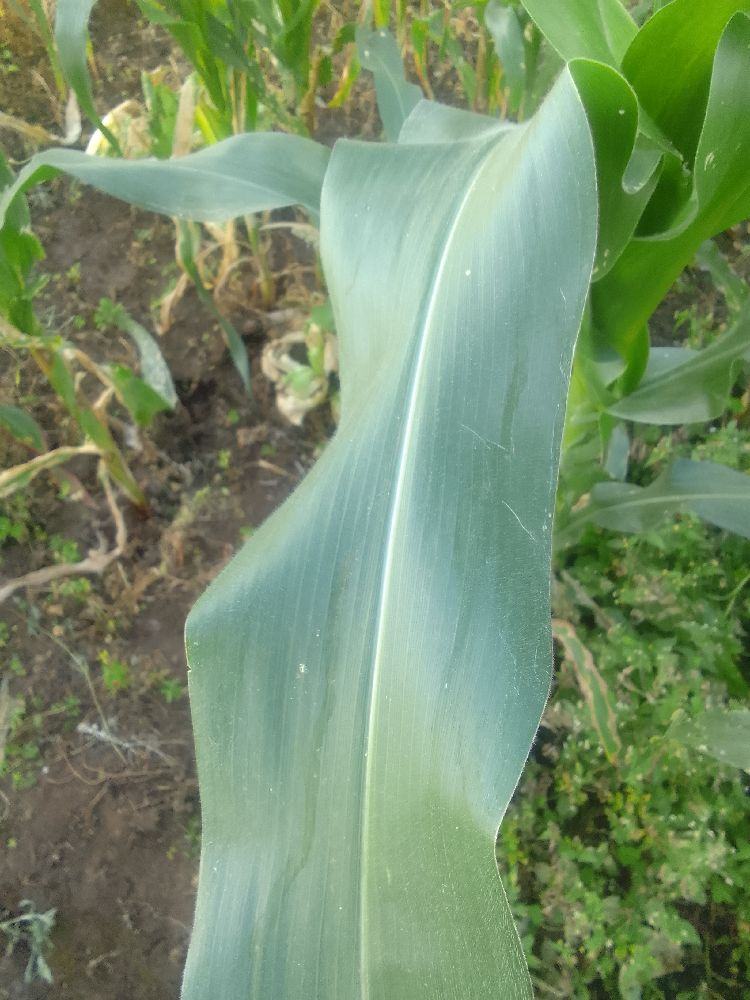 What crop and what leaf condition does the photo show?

maize, healthy
